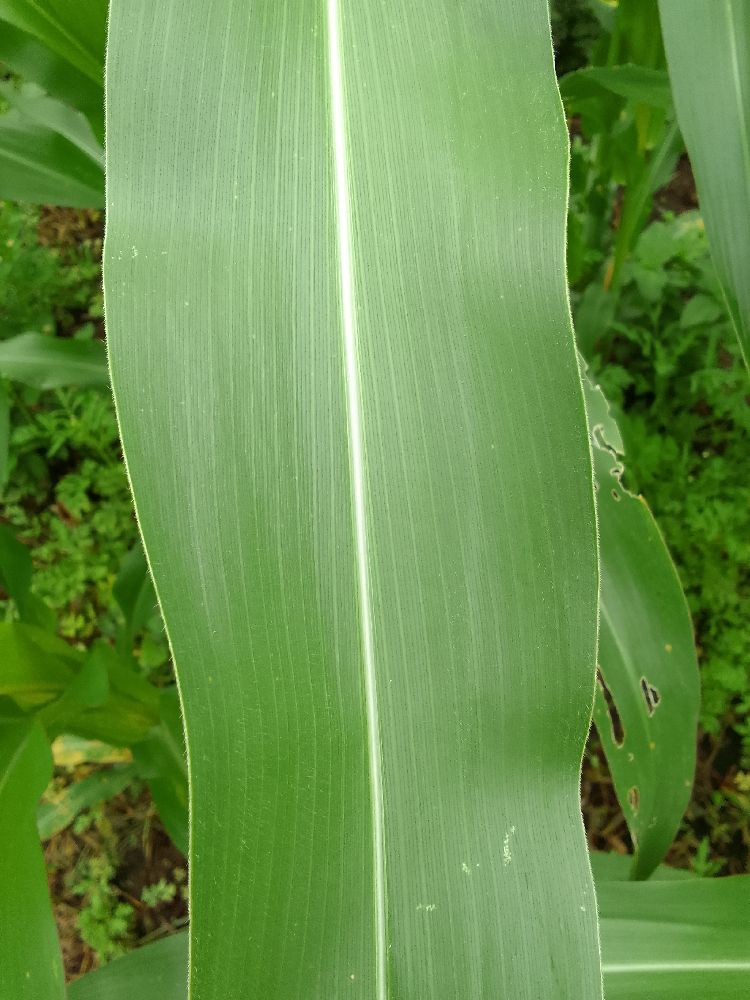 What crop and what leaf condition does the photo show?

maize, healthy
